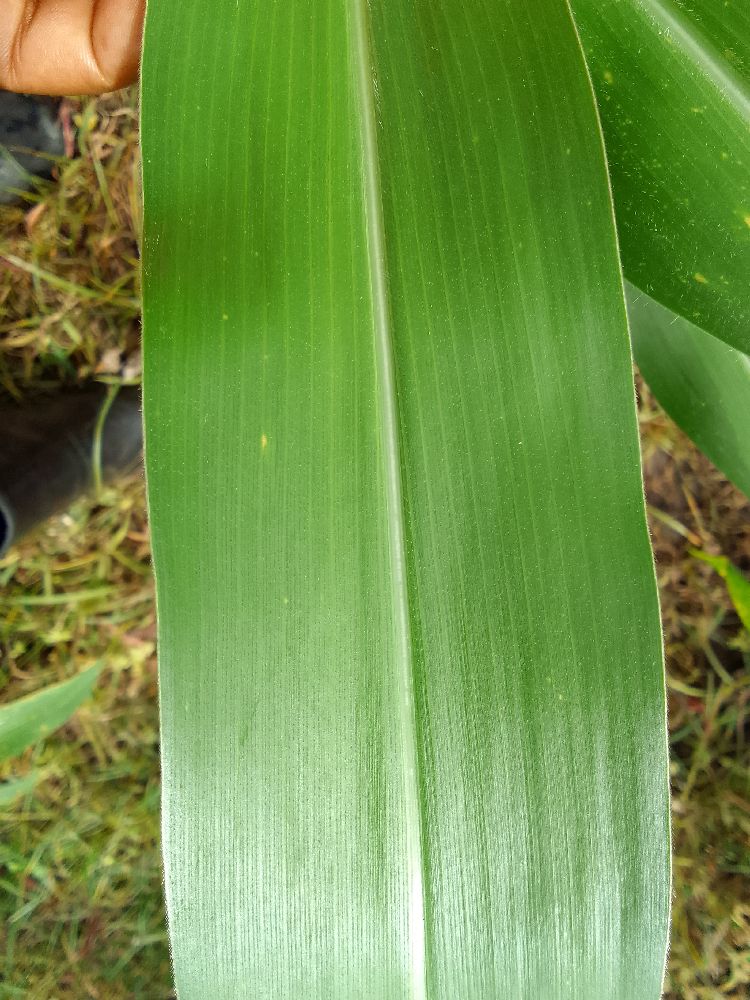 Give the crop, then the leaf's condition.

maize, healthy
